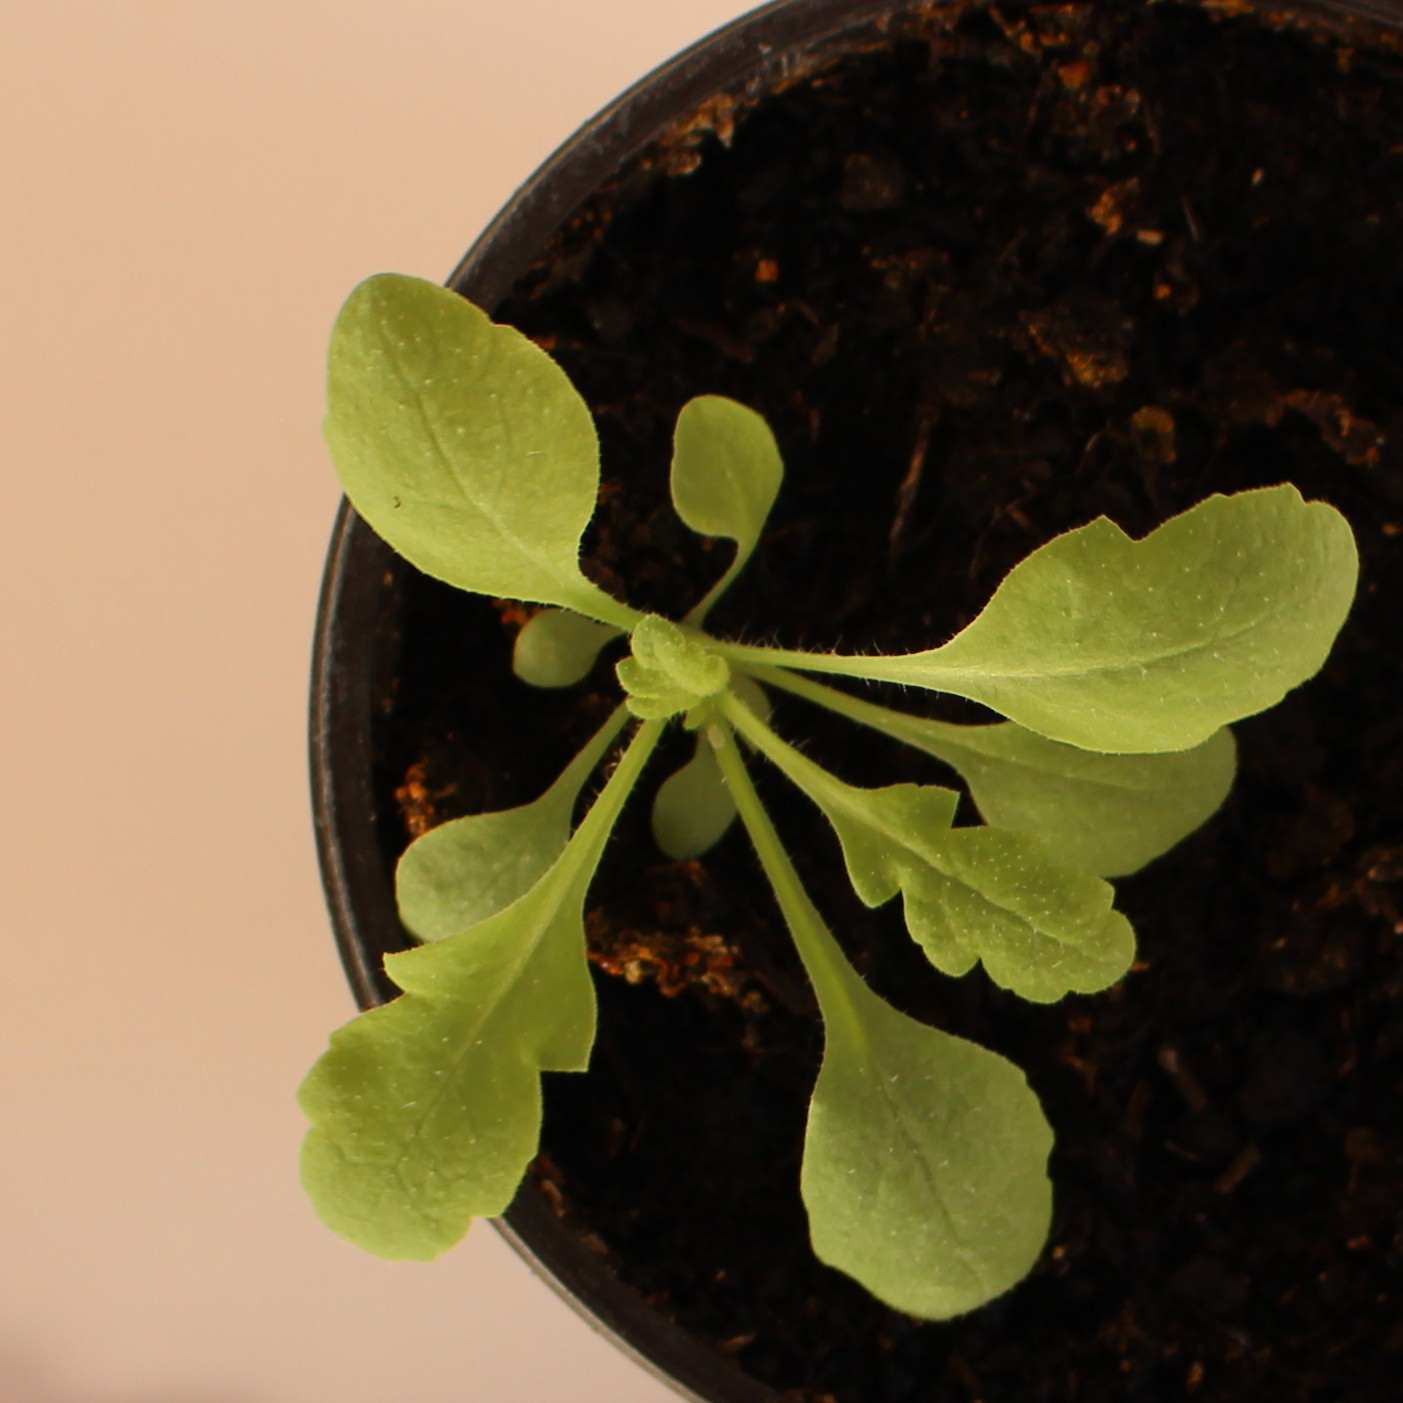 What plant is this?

Papaver rhoeas
